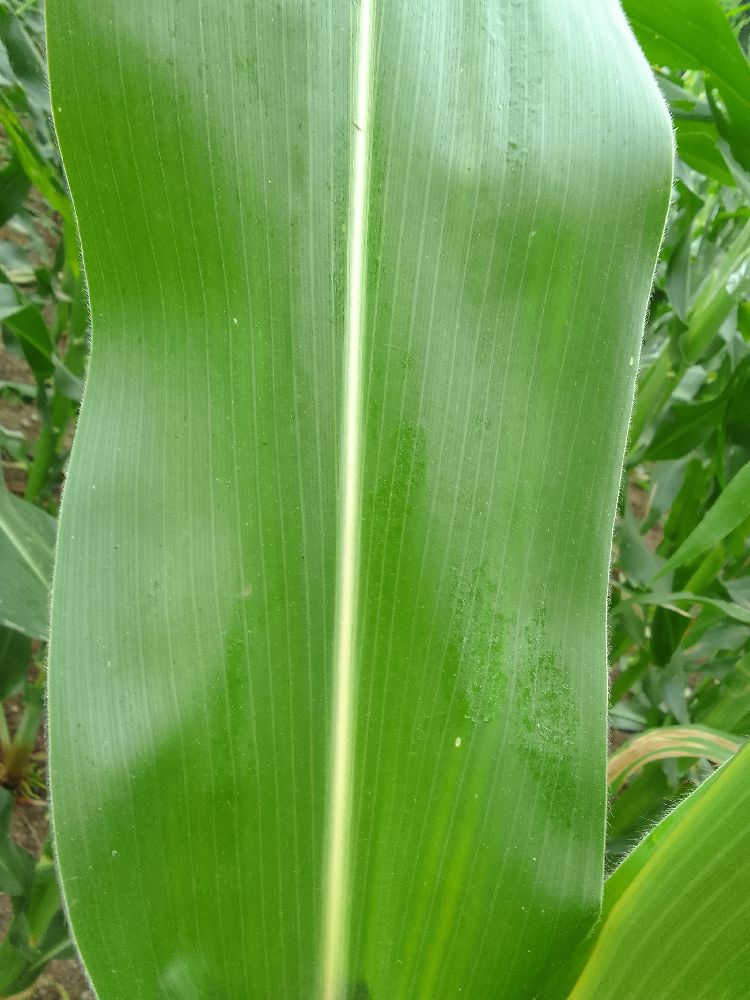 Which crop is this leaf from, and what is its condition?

maize, healthy
